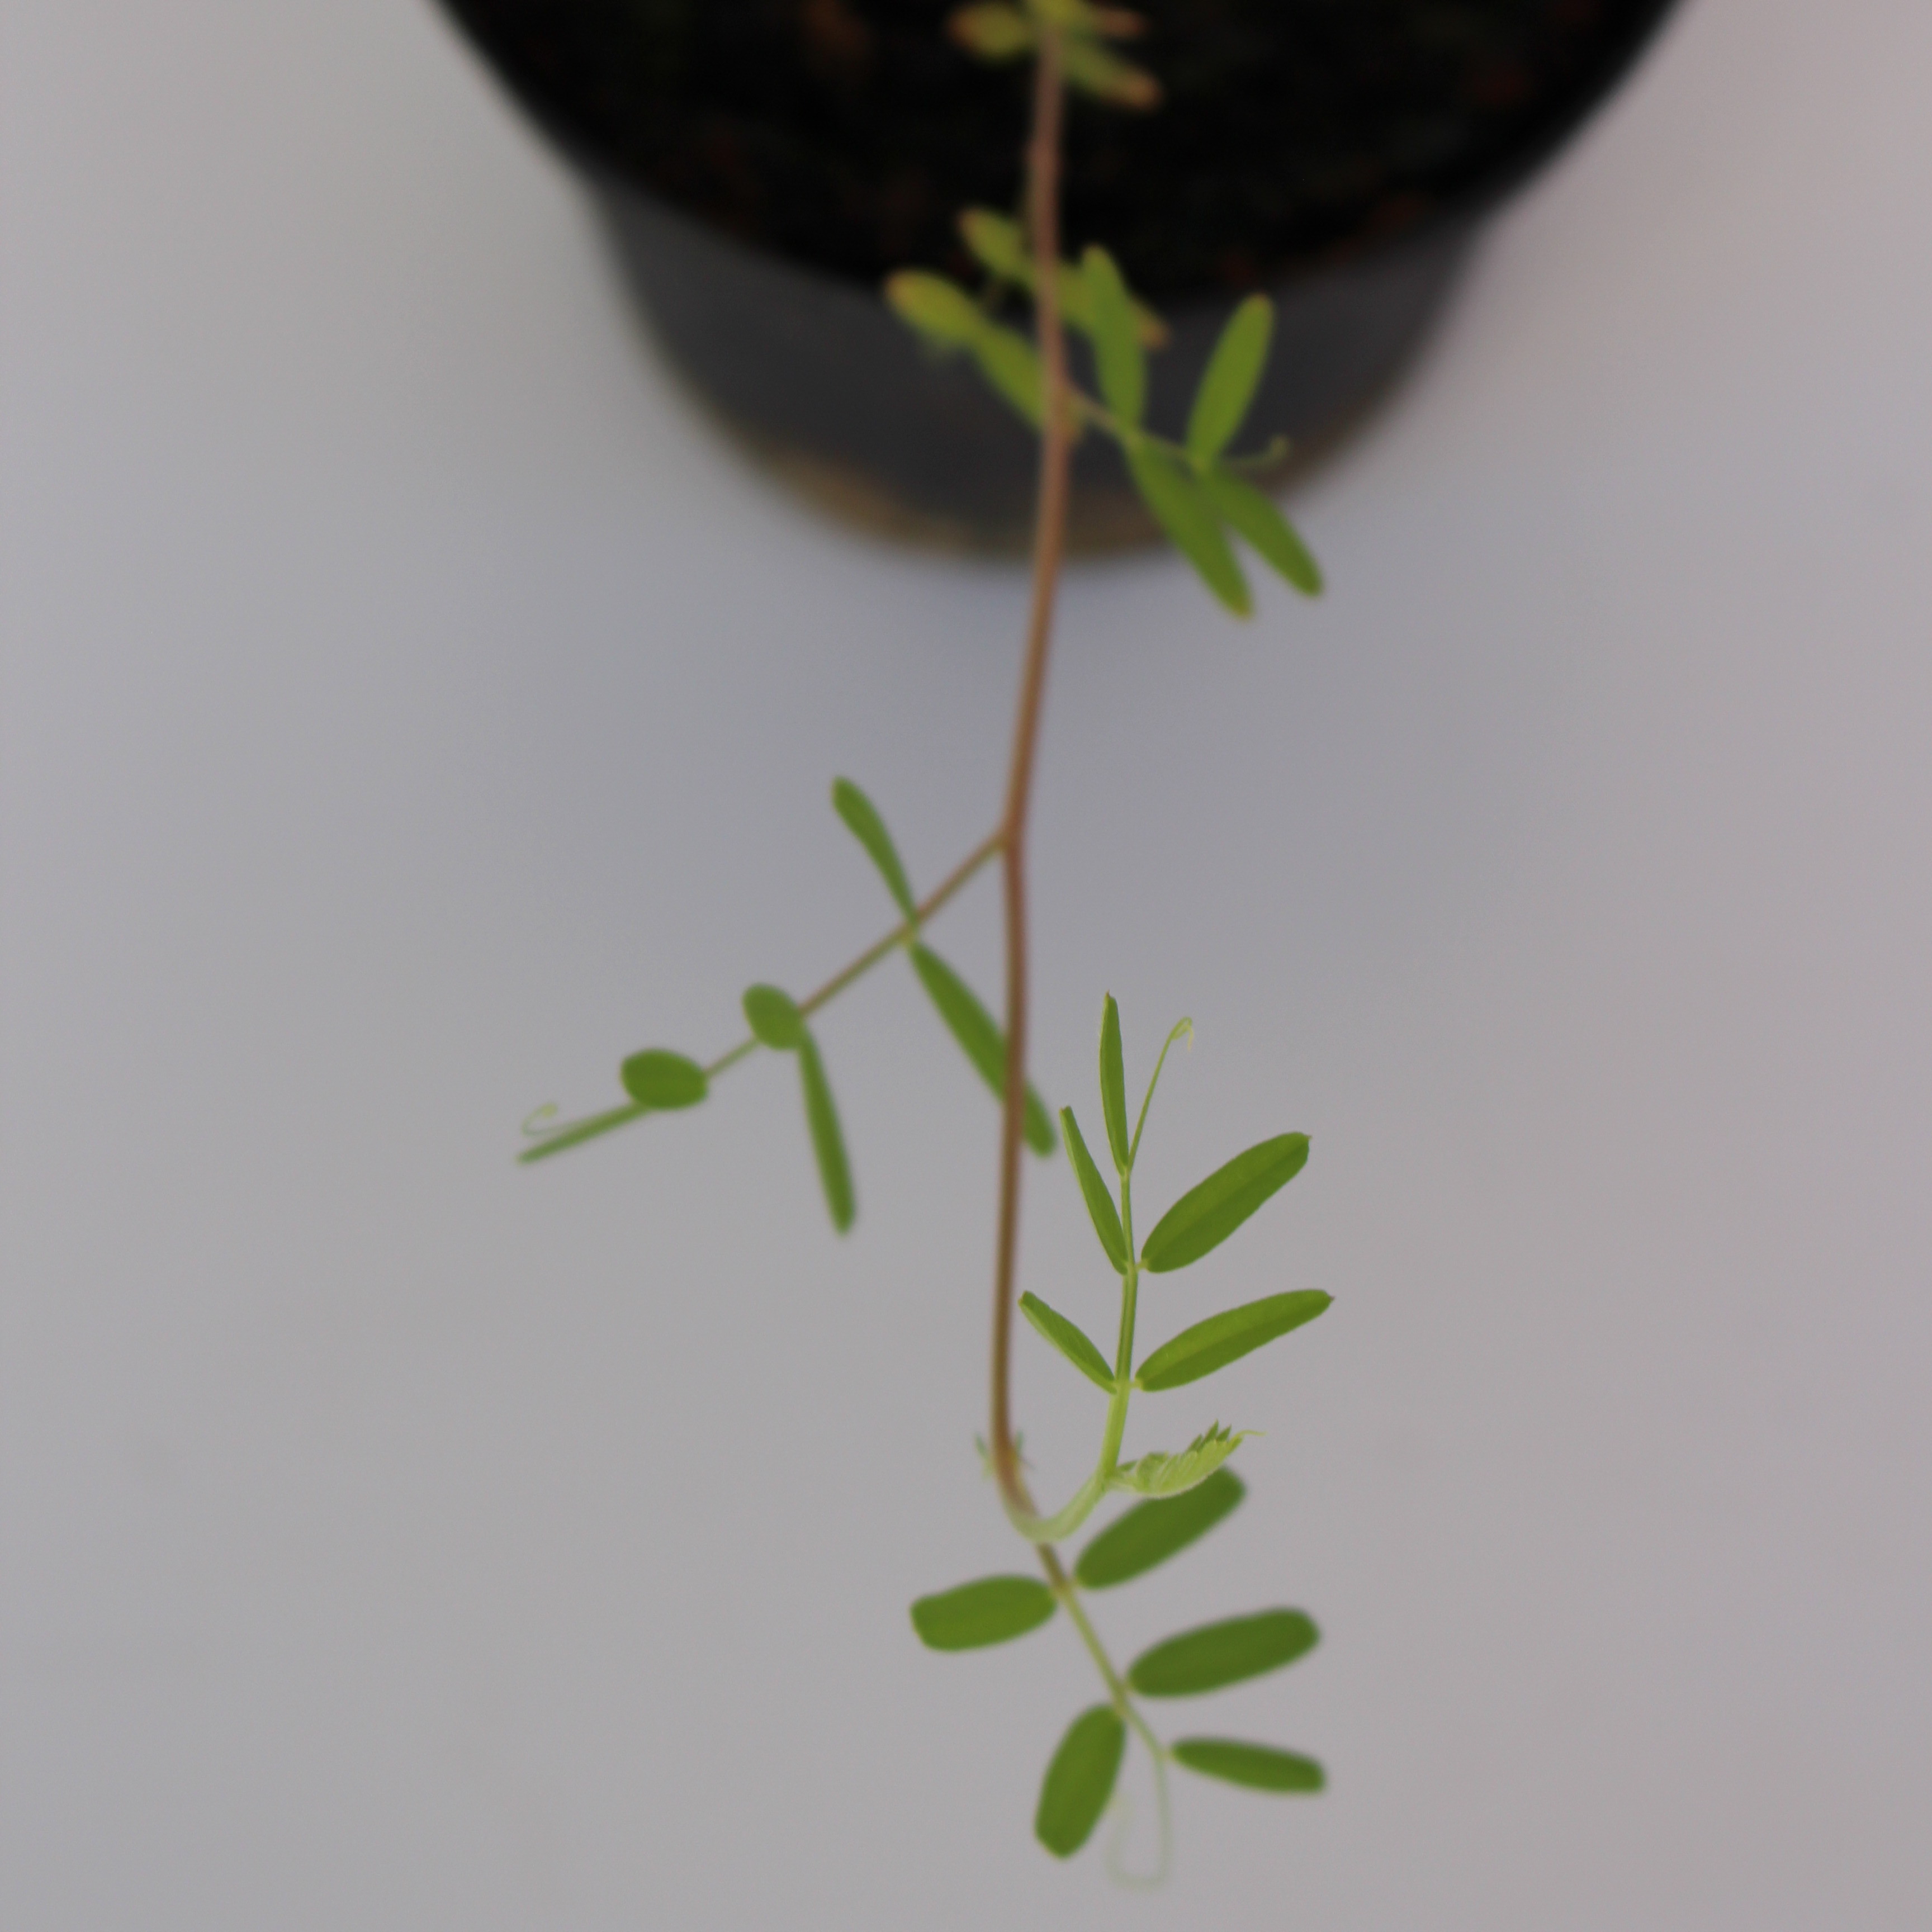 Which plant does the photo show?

Vicia sativa
